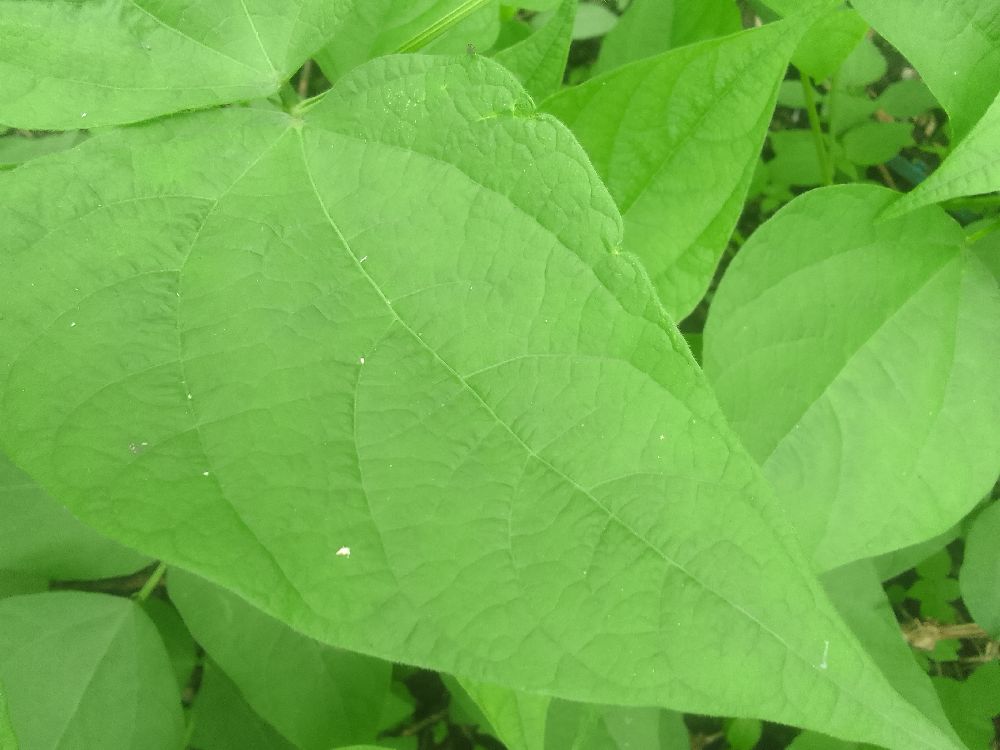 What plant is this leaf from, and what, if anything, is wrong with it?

common bean, healthy
